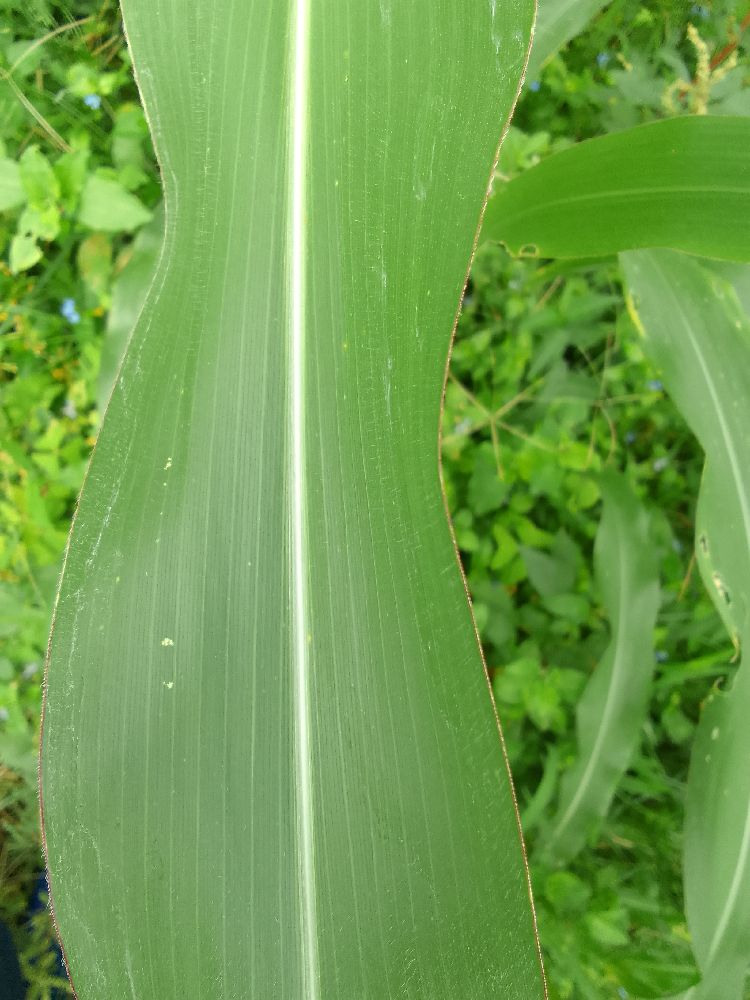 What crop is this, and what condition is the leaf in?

maize, healthy
